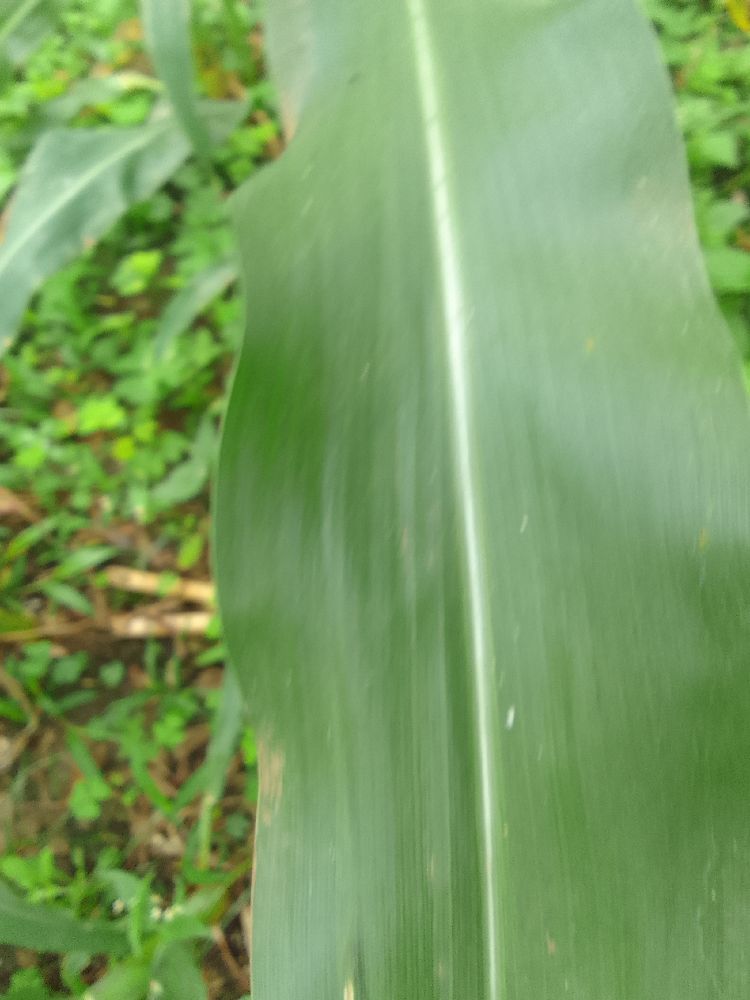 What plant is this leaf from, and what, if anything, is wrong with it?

maize, healthy
